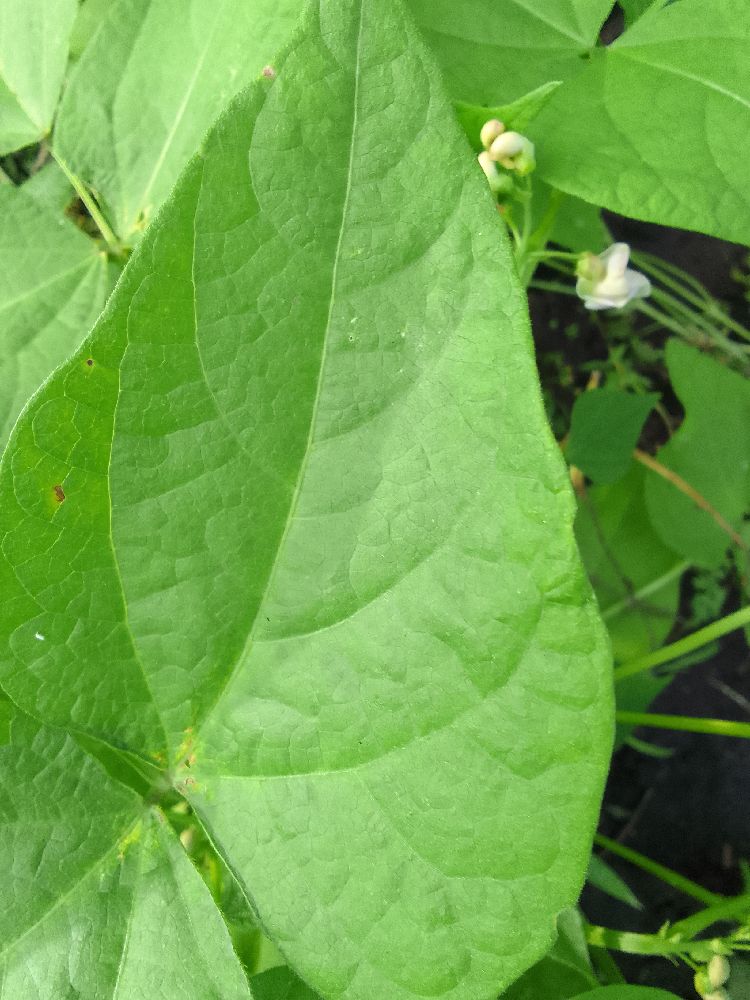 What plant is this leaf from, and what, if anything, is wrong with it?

common bean, healthy
